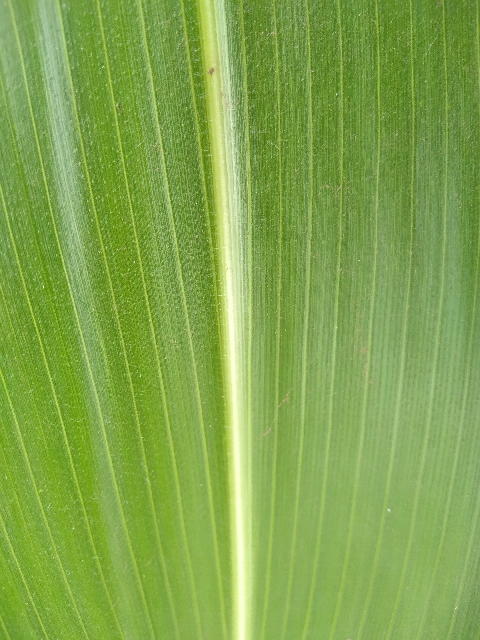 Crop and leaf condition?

maize, healthy
